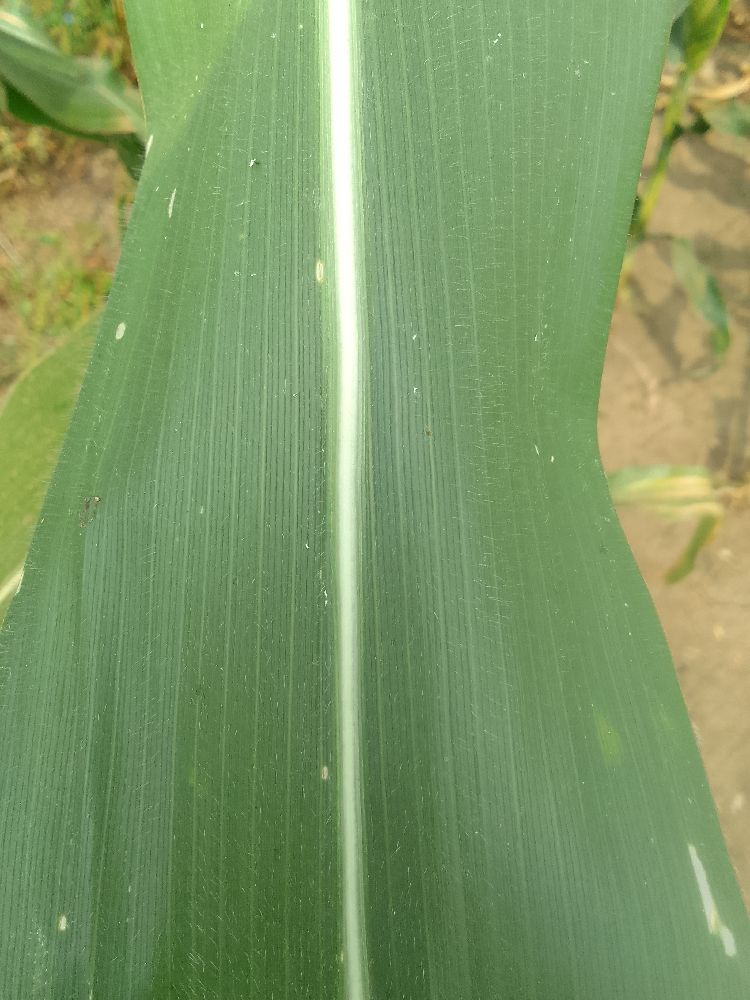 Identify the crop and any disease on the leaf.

maize, healthy
